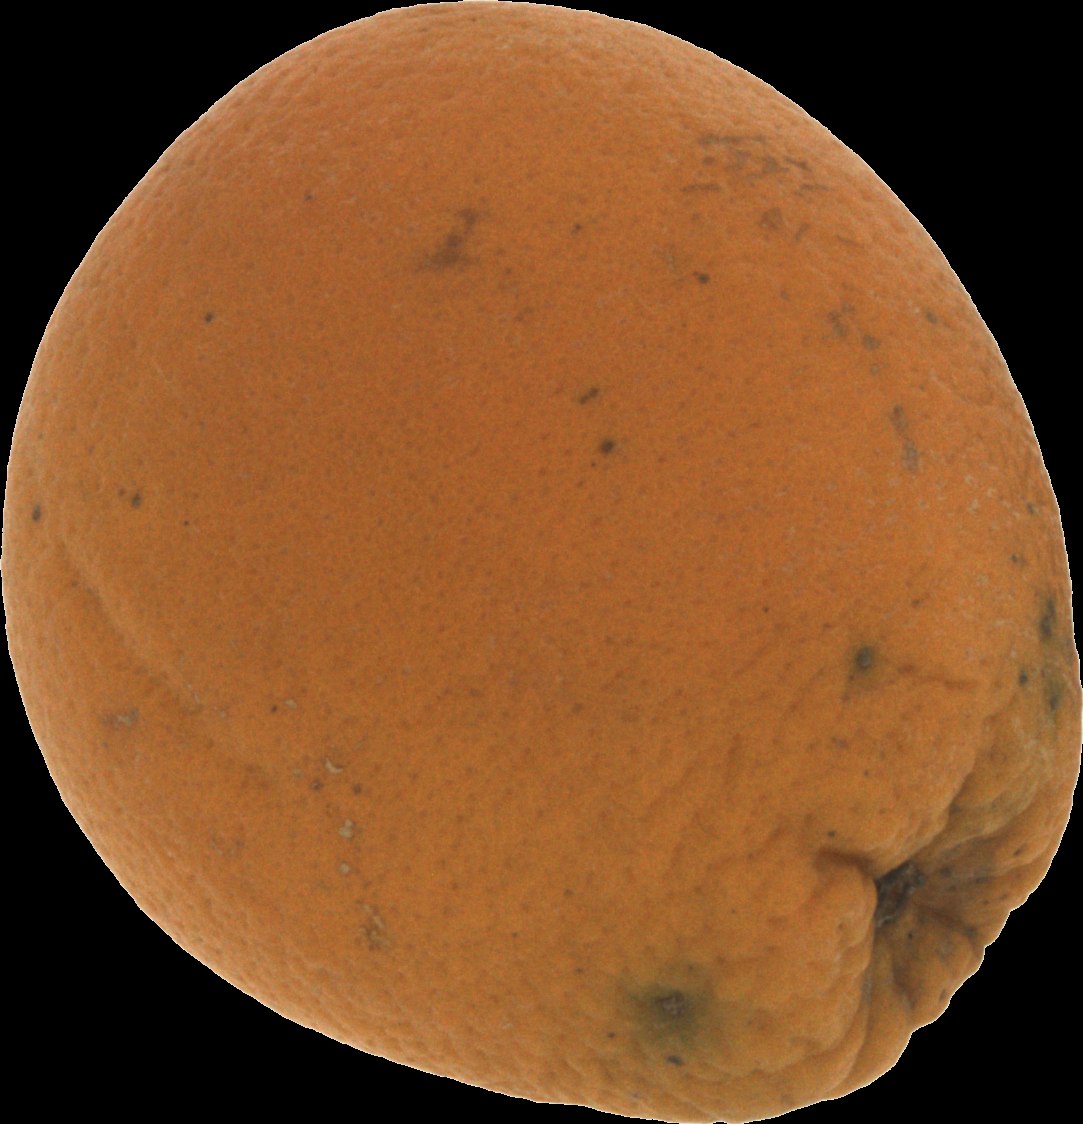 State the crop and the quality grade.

orange, bad
